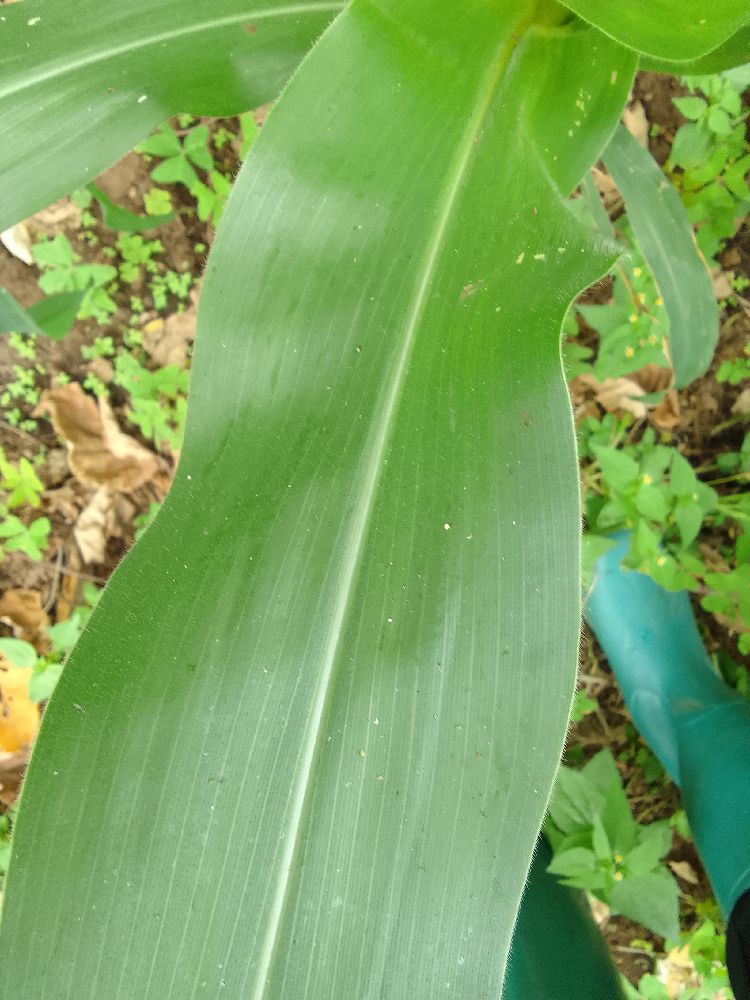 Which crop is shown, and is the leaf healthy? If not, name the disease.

maize, healthy
